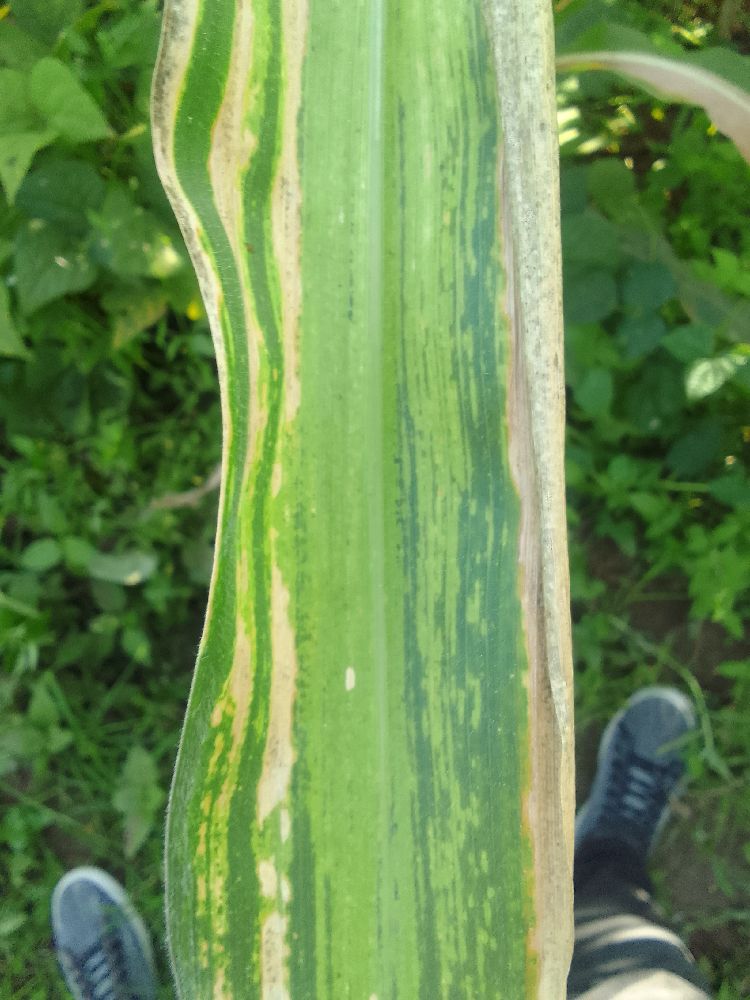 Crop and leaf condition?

maize, maize lethal necrosis
